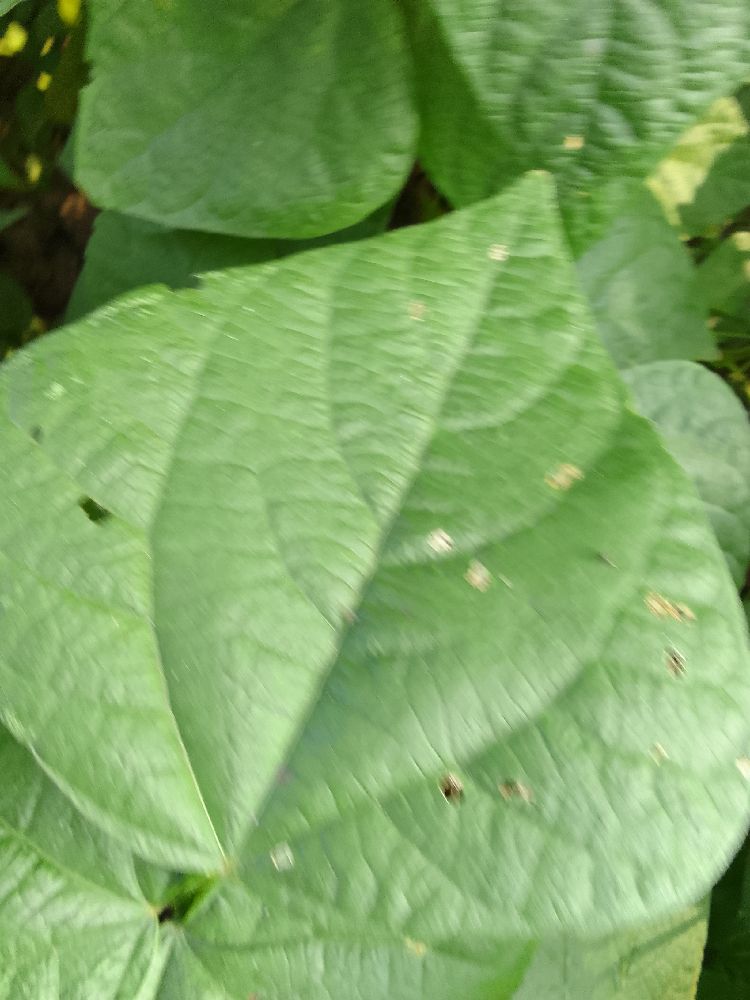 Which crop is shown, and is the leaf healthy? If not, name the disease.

common bean, healthy
